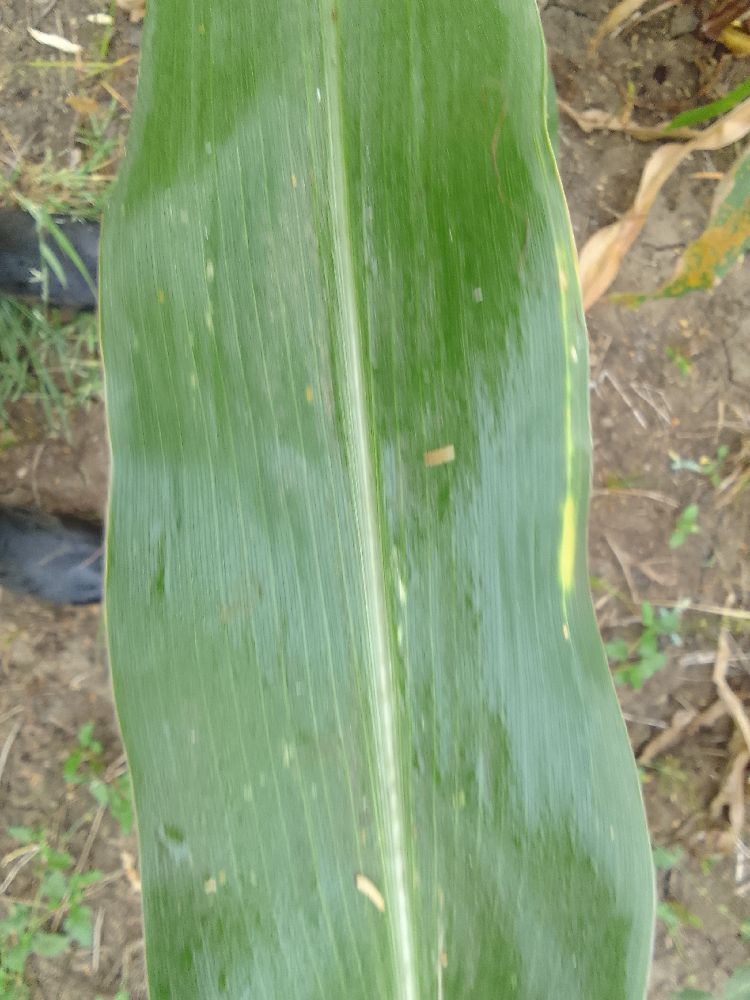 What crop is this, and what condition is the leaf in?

maize, healthy
